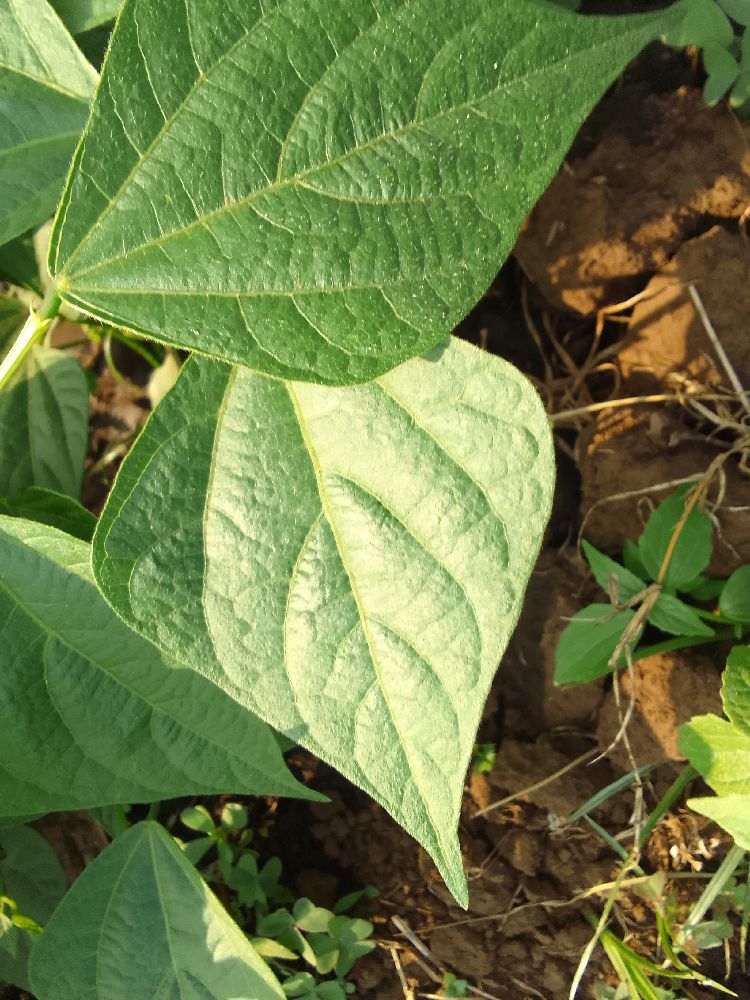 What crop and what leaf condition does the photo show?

common bean, healthy
